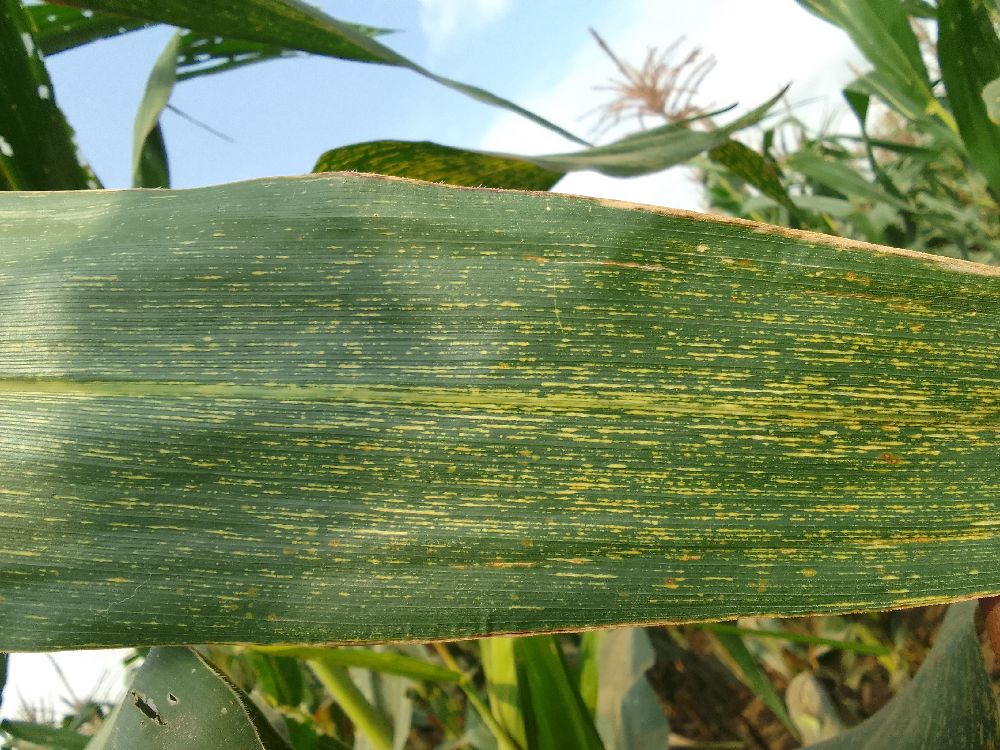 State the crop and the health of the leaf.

maize, maize streak virus
